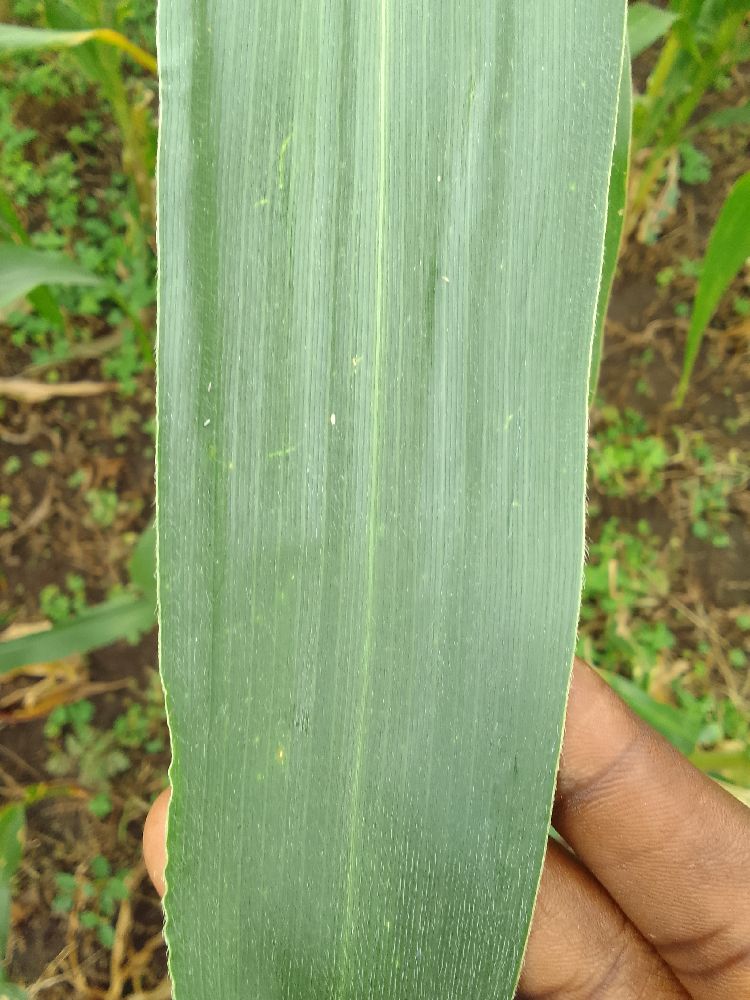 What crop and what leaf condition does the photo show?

maize, healthy
